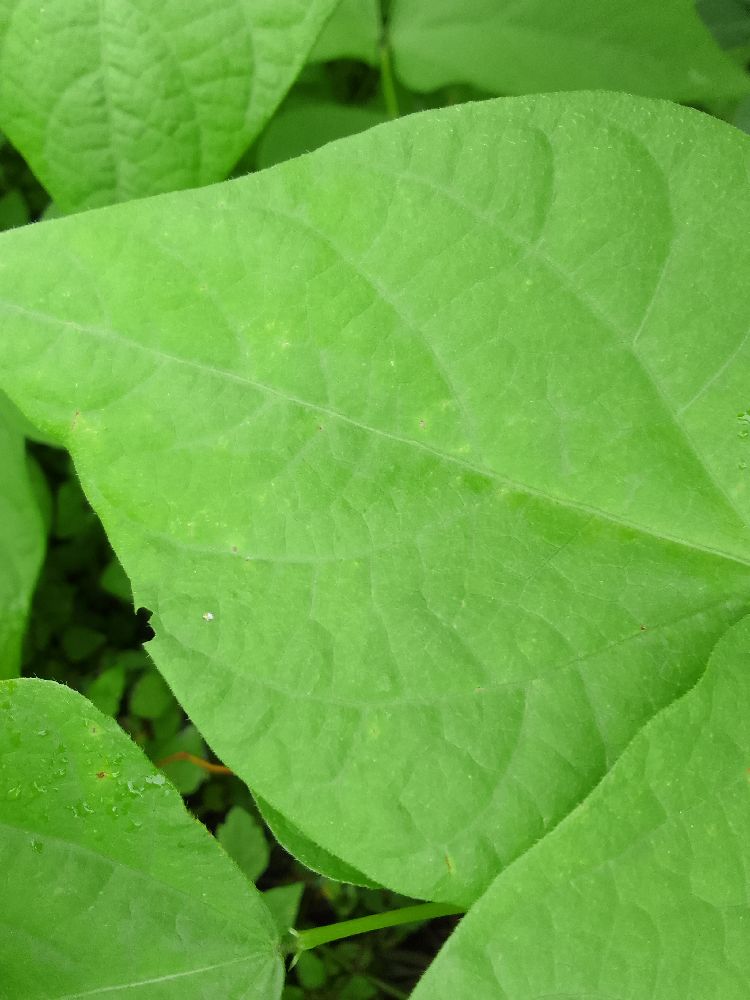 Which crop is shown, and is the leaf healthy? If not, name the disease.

common bean, healthy
